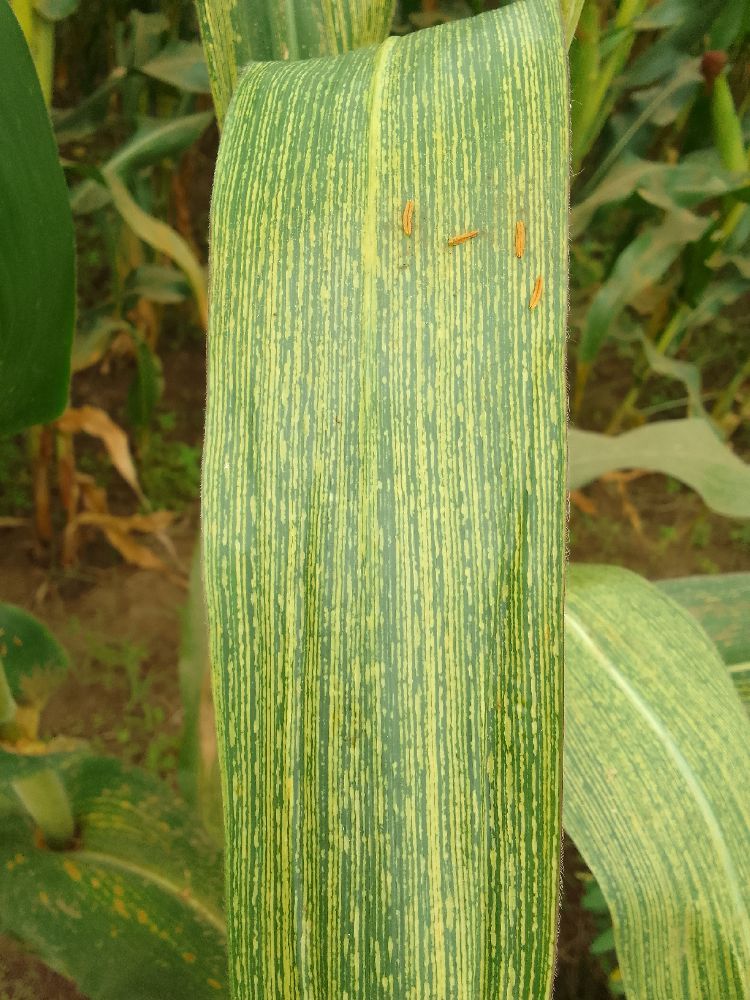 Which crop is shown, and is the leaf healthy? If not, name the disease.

maize, maize streak virus
